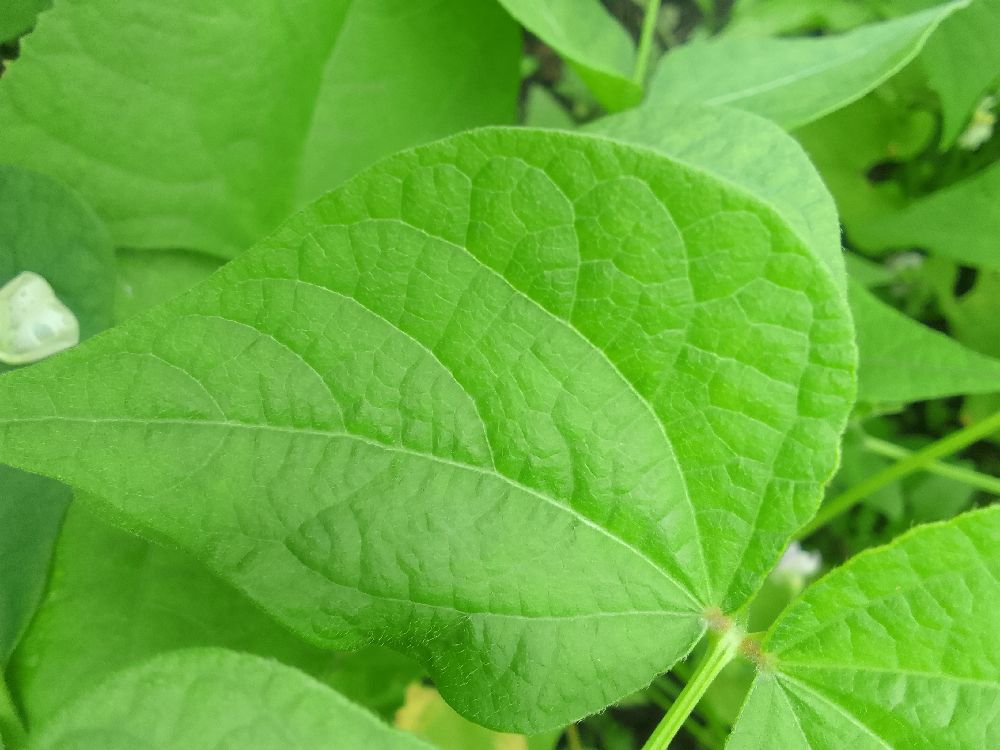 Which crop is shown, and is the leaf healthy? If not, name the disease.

common bean, healthy
